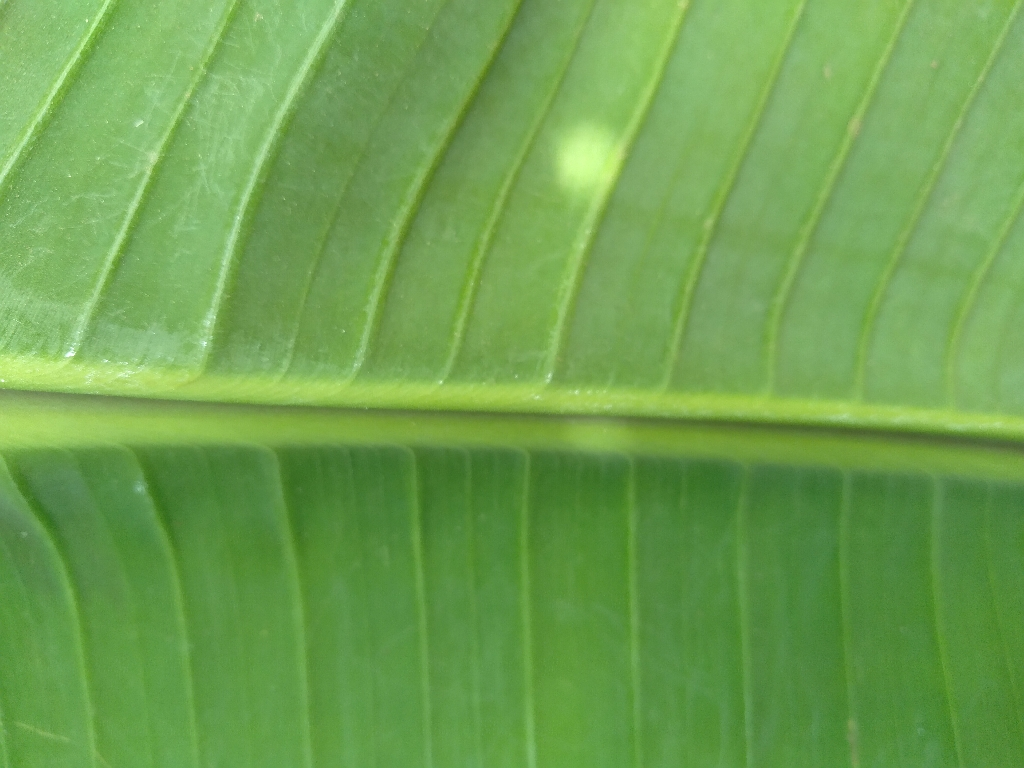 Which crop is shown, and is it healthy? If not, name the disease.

banana, healthy
